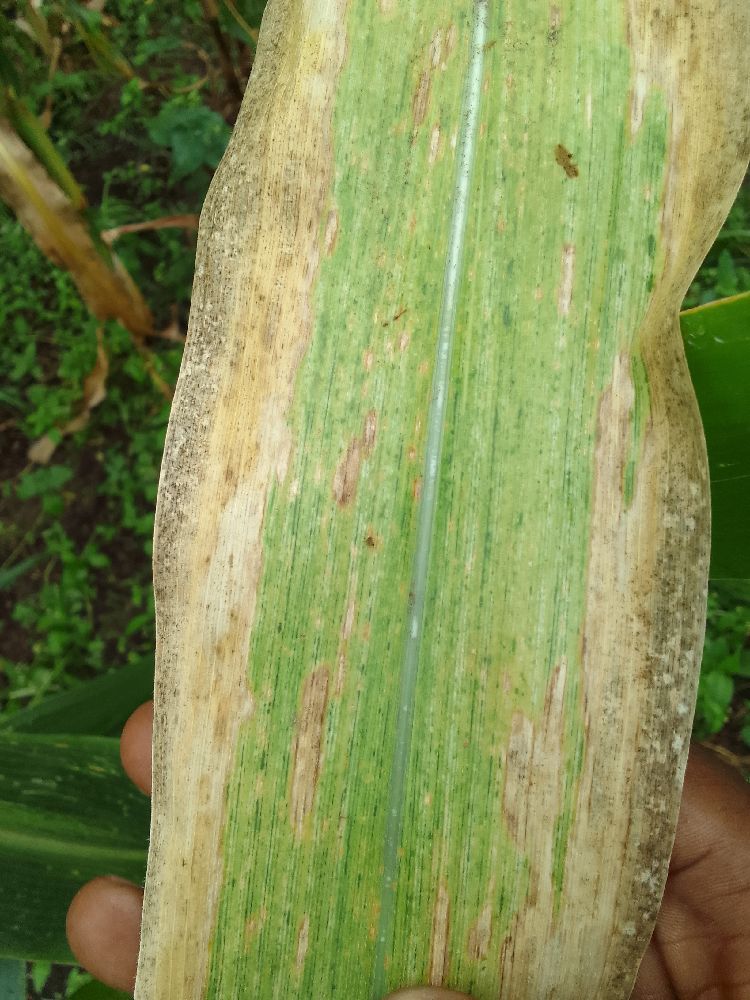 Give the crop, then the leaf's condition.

maize, maize lethal necrosis
